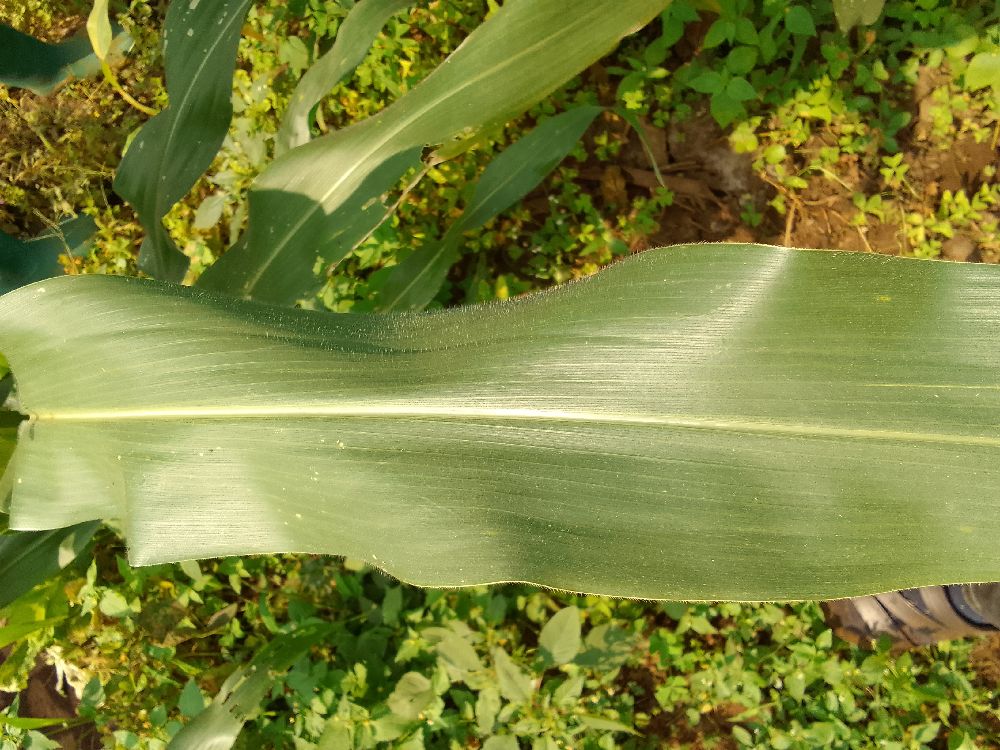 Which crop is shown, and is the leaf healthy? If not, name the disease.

maize, healthy
